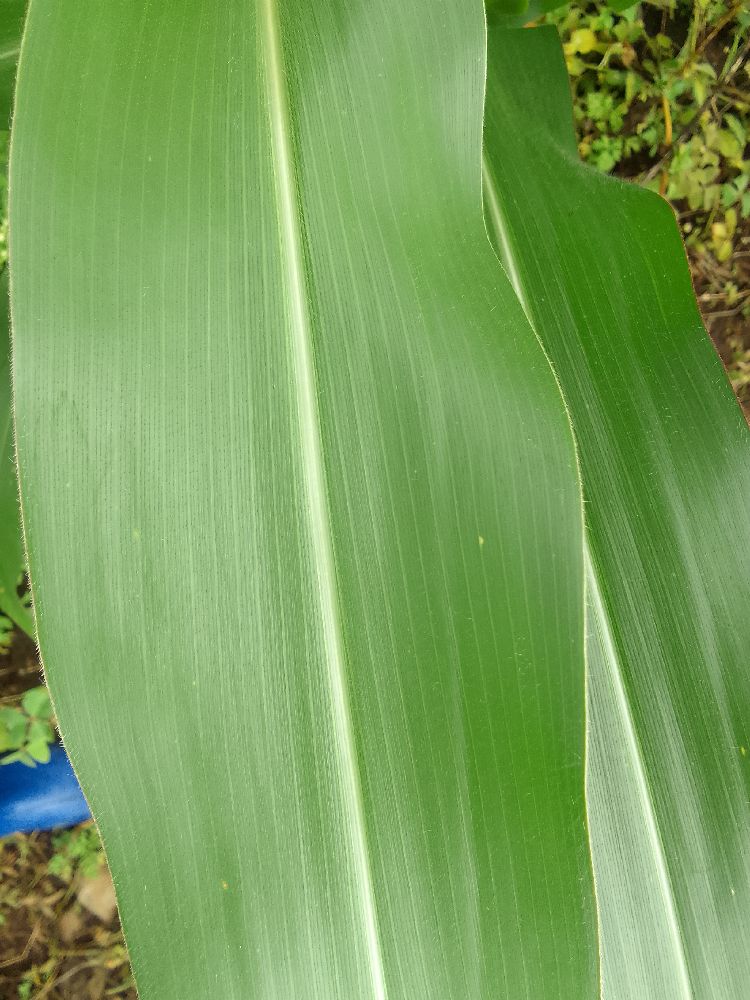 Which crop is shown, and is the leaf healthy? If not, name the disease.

maize, healthy
